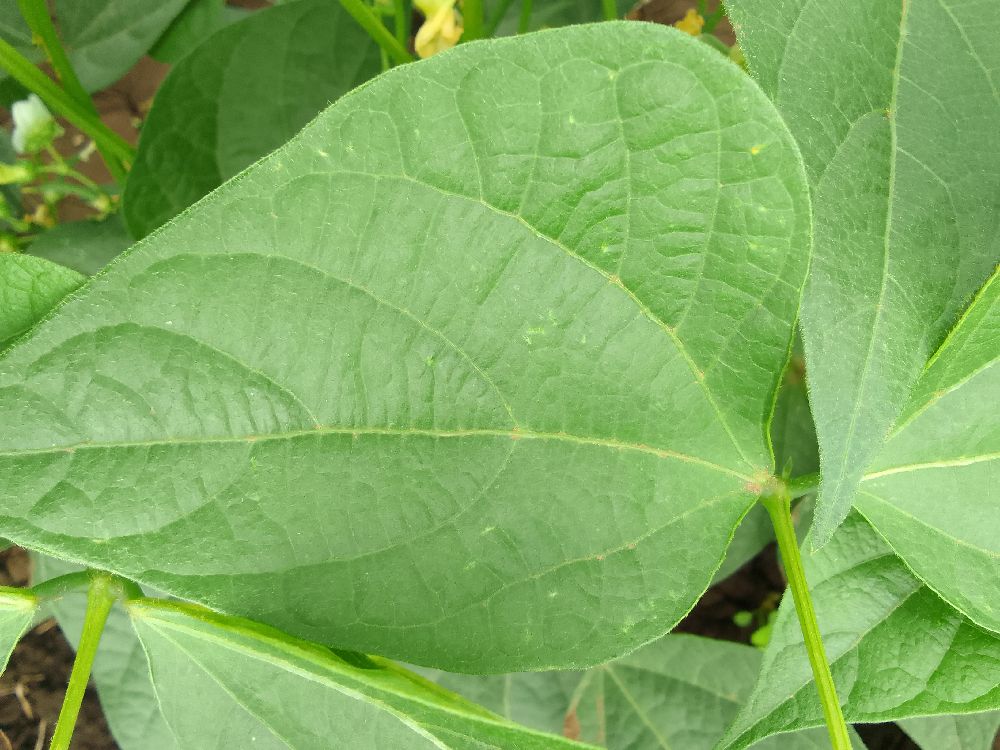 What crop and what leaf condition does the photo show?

common bean, healthy
